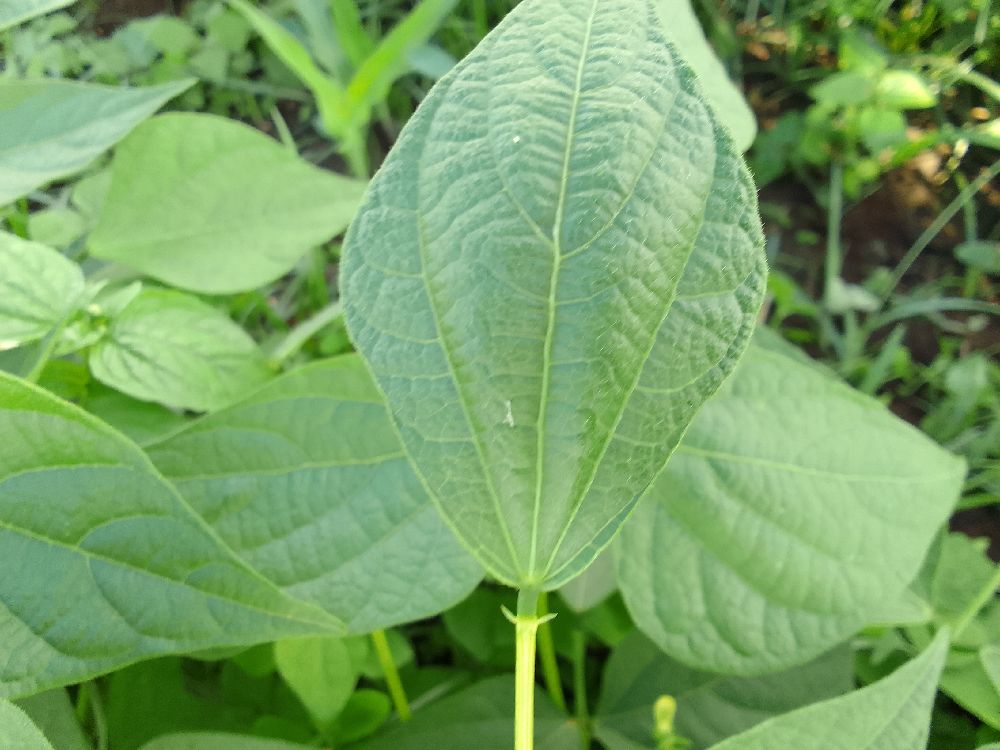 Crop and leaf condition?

common bean, healthy
